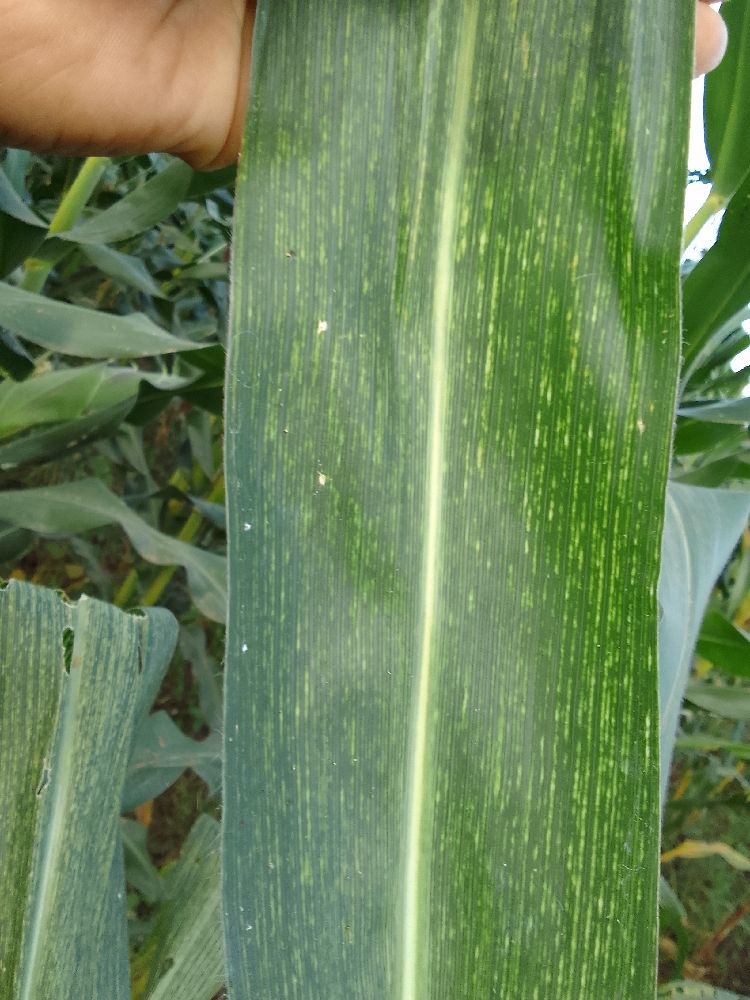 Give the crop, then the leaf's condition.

maize, maize streak virus
